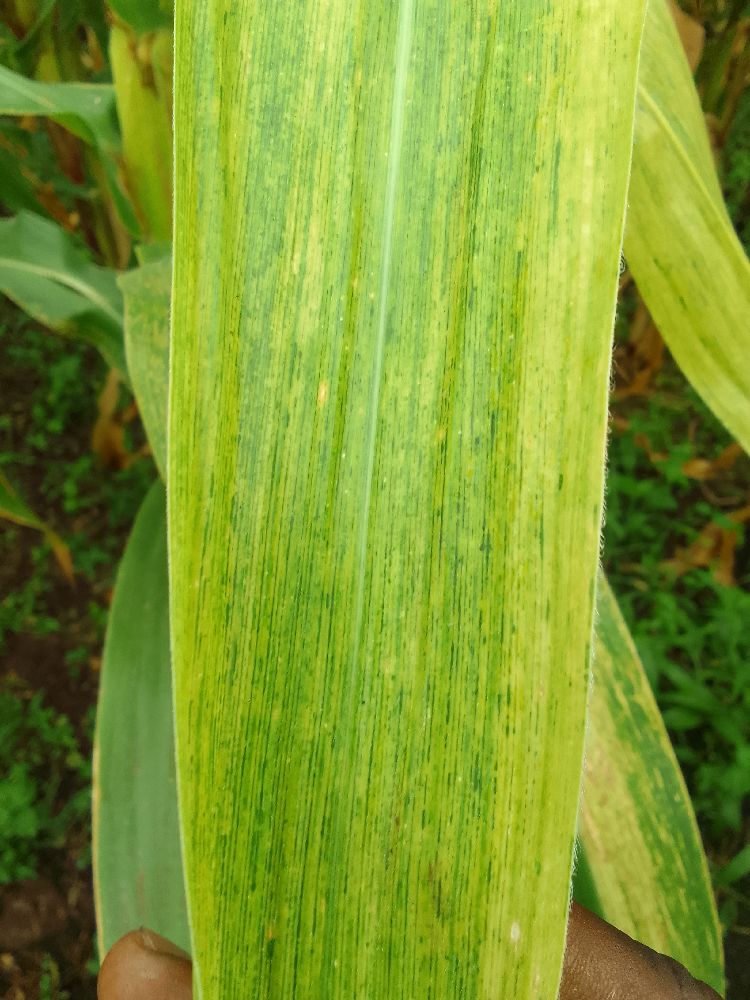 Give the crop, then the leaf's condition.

maize, maize lethal necrosis
